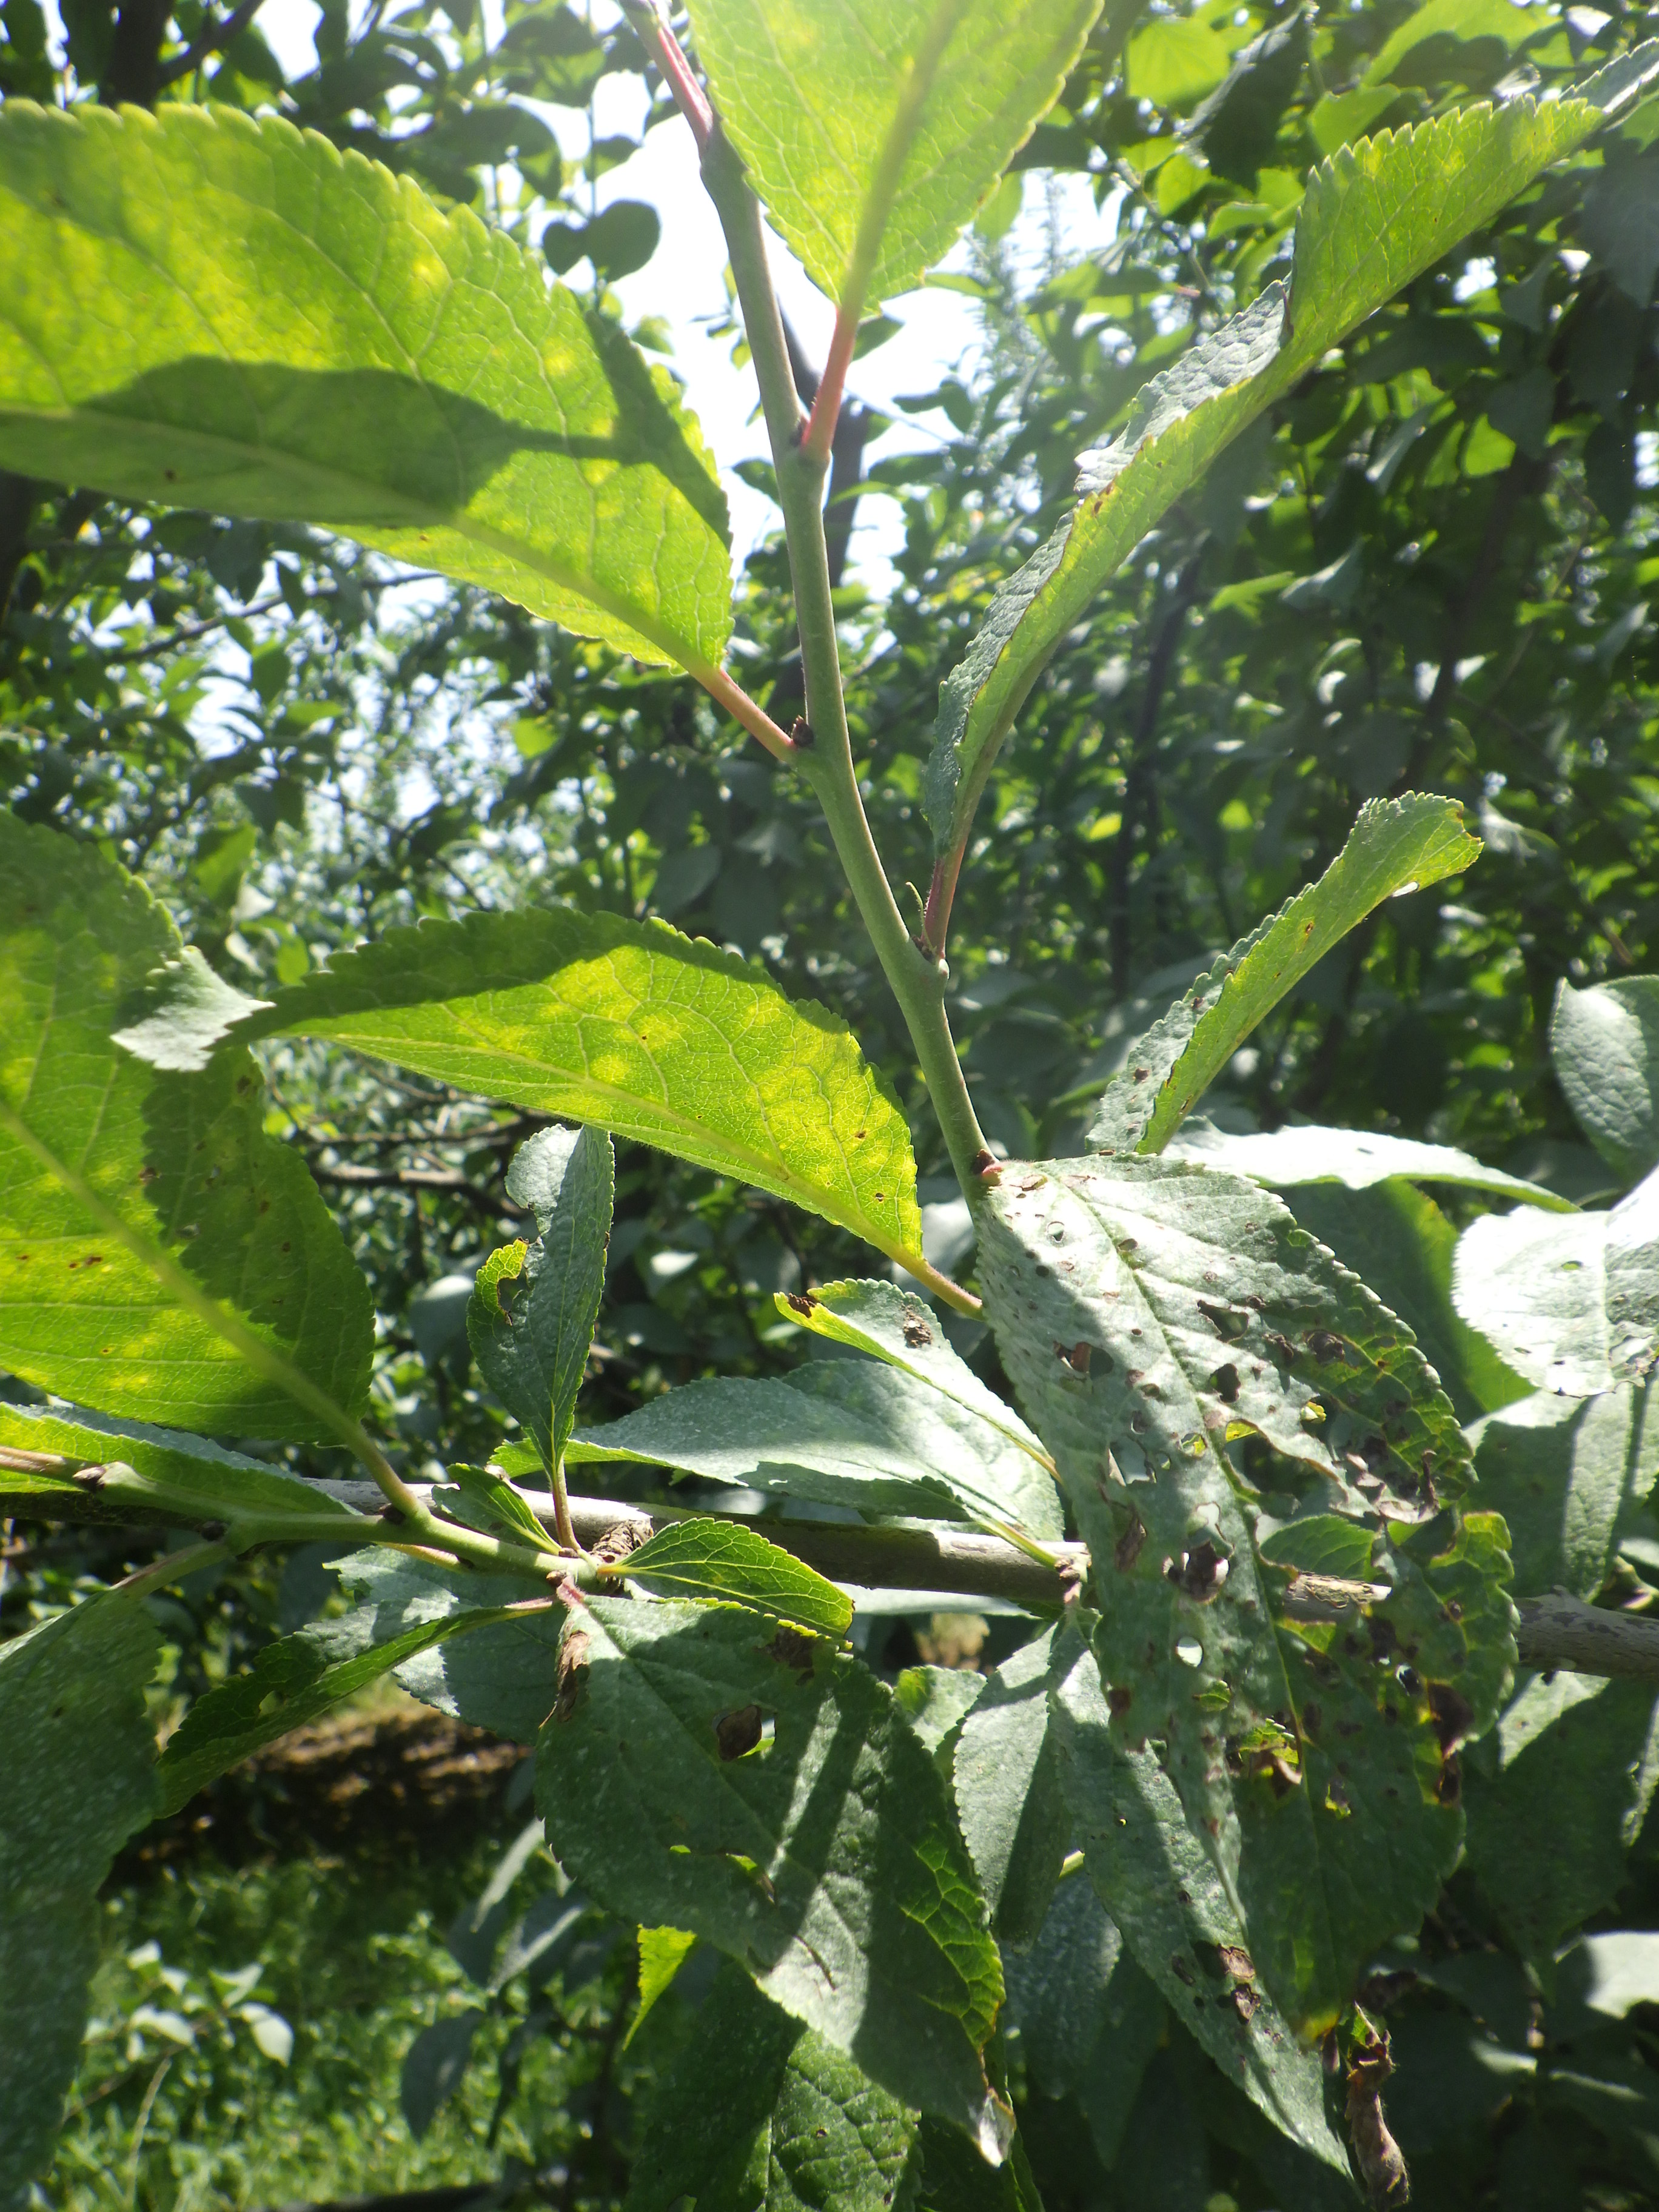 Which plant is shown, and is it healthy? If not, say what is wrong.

plum, shot hole disease
